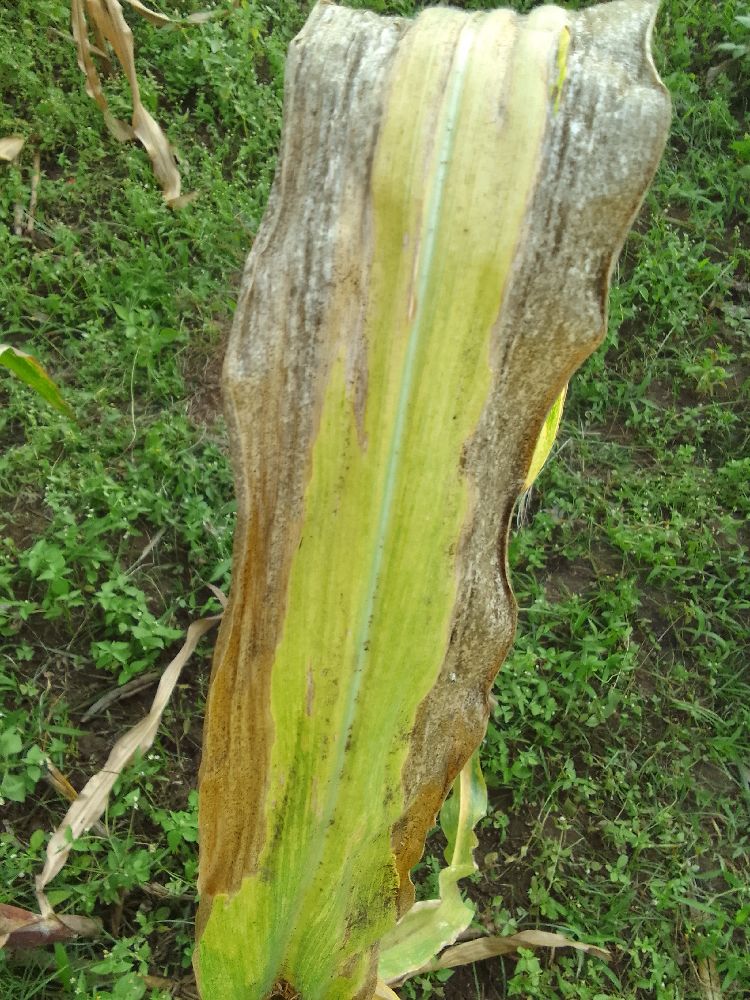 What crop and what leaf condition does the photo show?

maize, maize lethal necrosis
